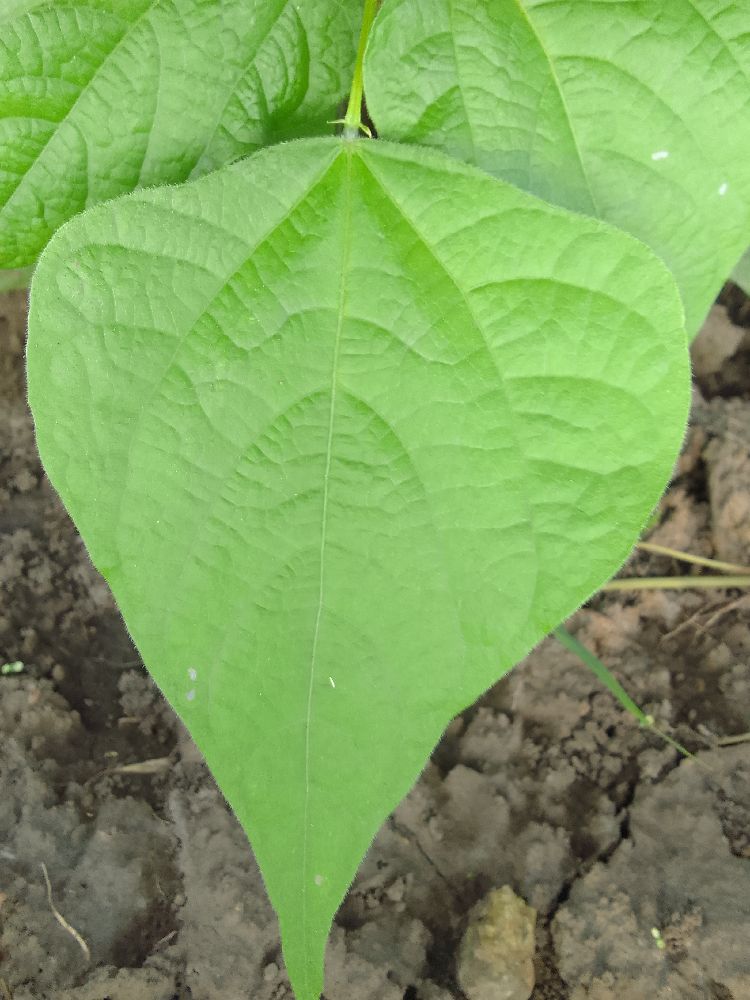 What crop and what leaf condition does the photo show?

common bean, healthy
